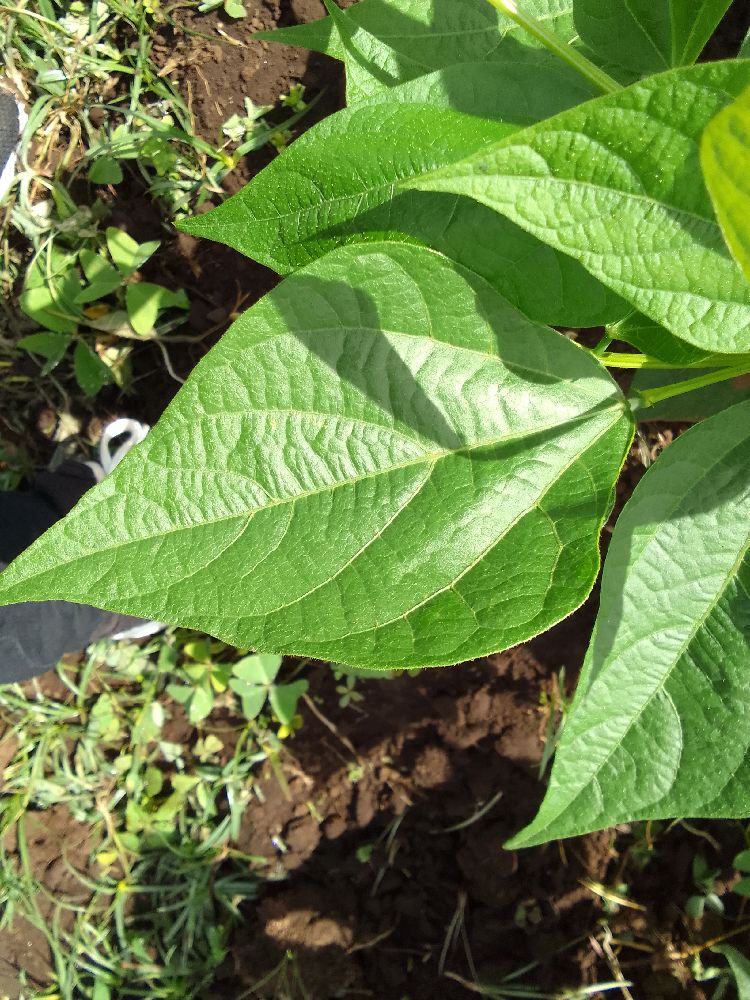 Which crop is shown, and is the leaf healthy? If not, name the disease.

common bean, healthy
